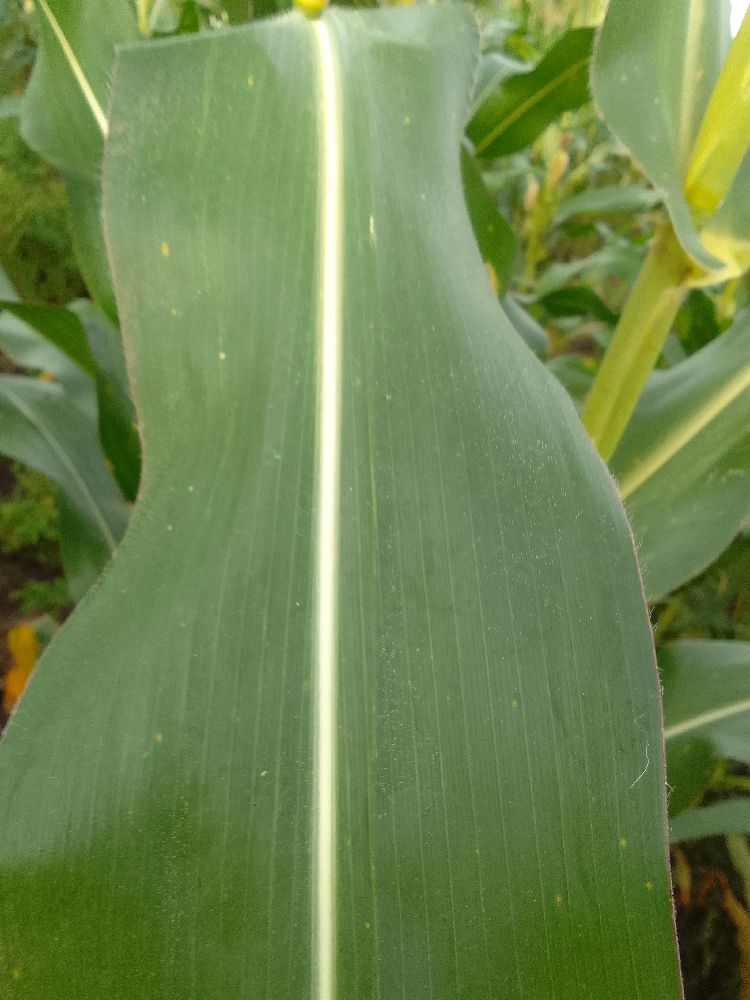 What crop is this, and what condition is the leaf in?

maize, healthy
